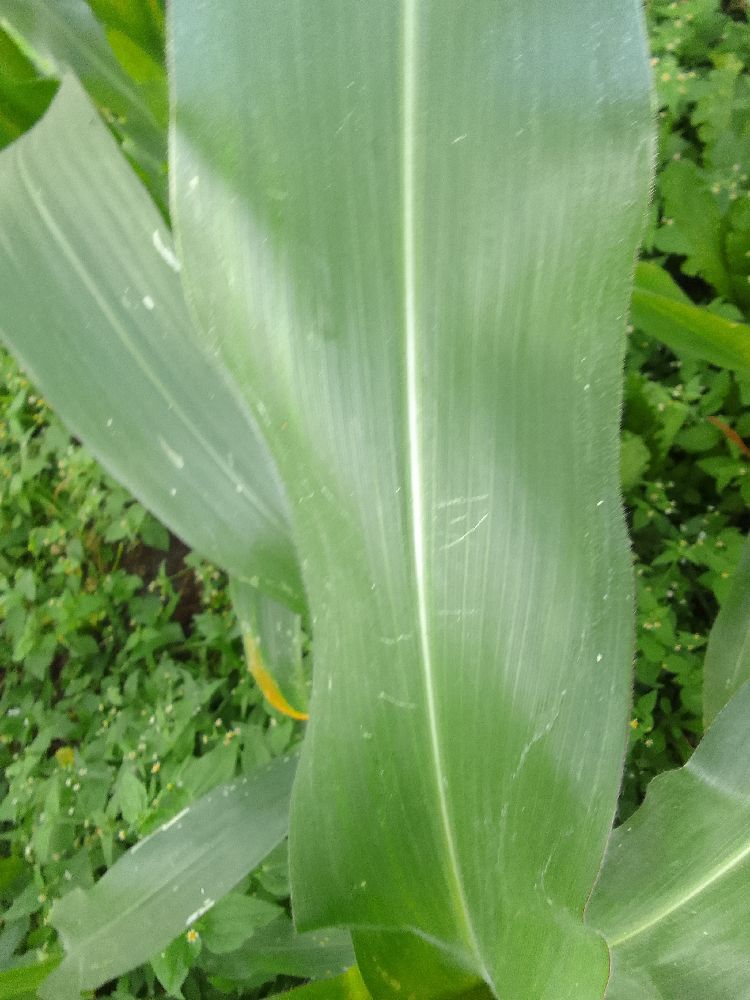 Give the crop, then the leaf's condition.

maize, healthy
